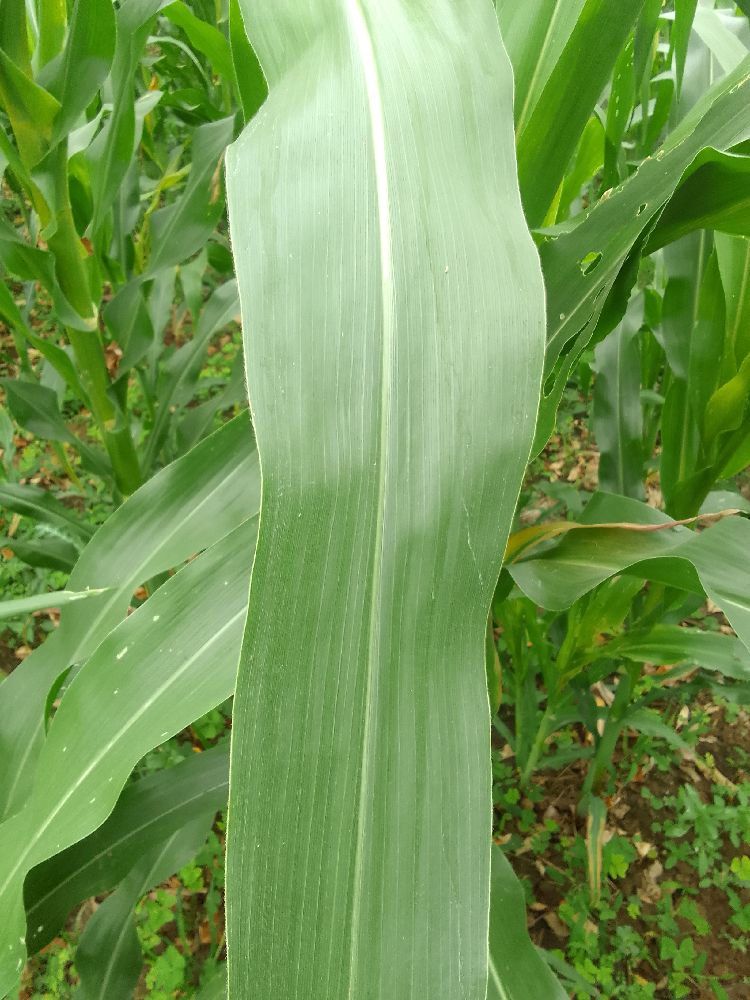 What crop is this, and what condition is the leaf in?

maize, healthy
